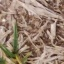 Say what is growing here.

grass
